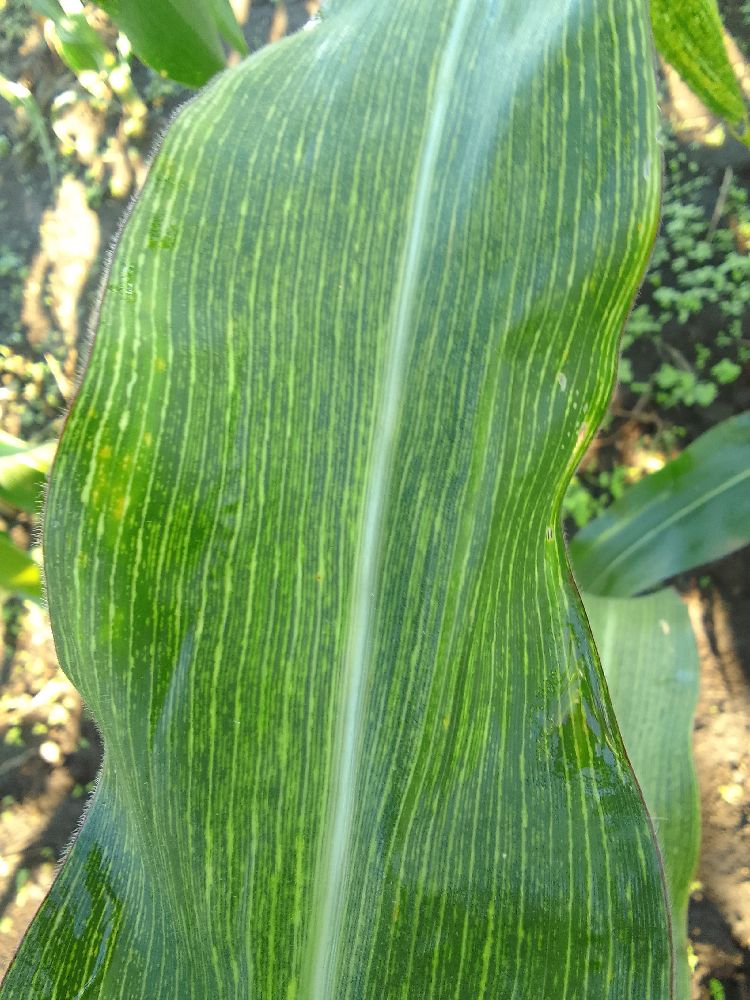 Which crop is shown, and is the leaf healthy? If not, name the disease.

maize, maize streak virus
